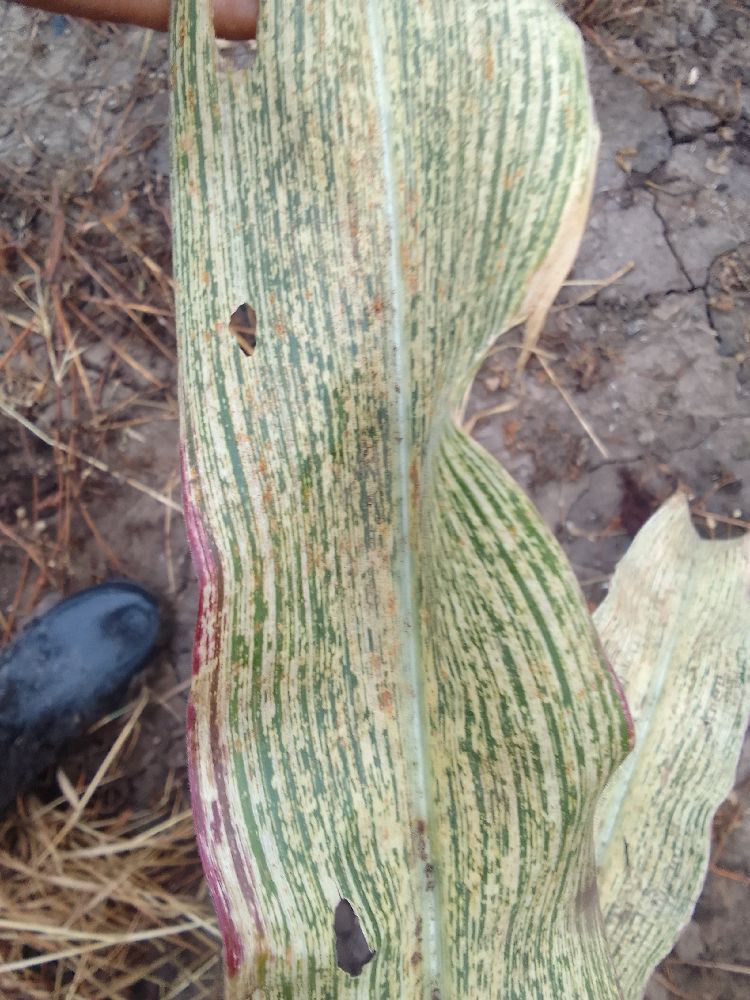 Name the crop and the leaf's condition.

maize, maize streak virus
